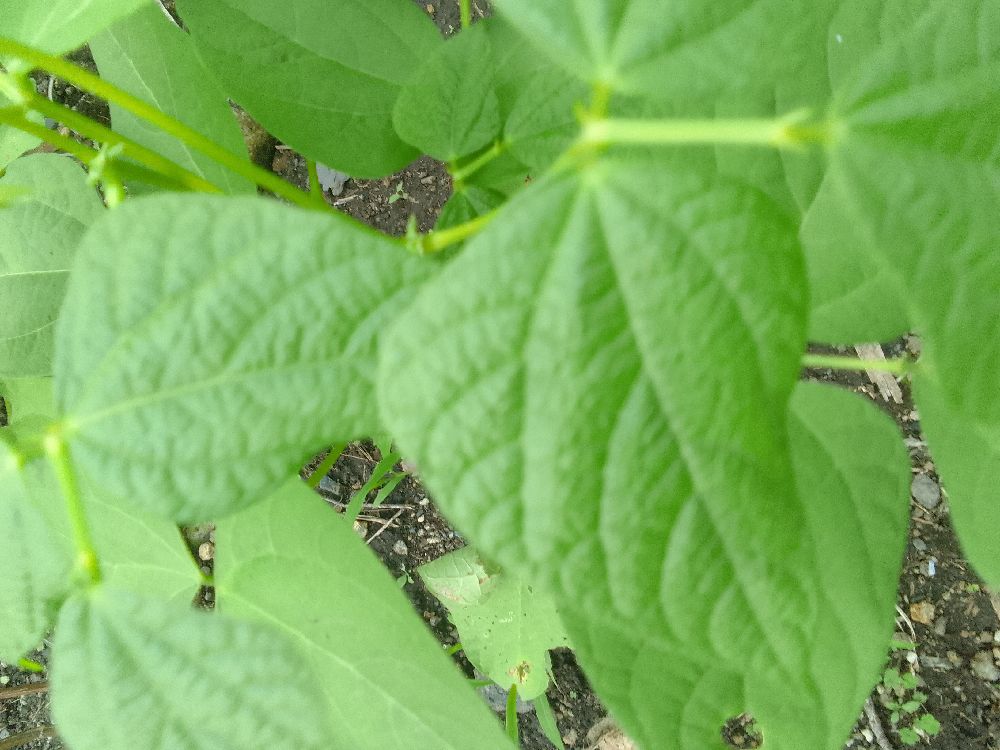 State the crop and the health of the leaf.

common bean, healthy
